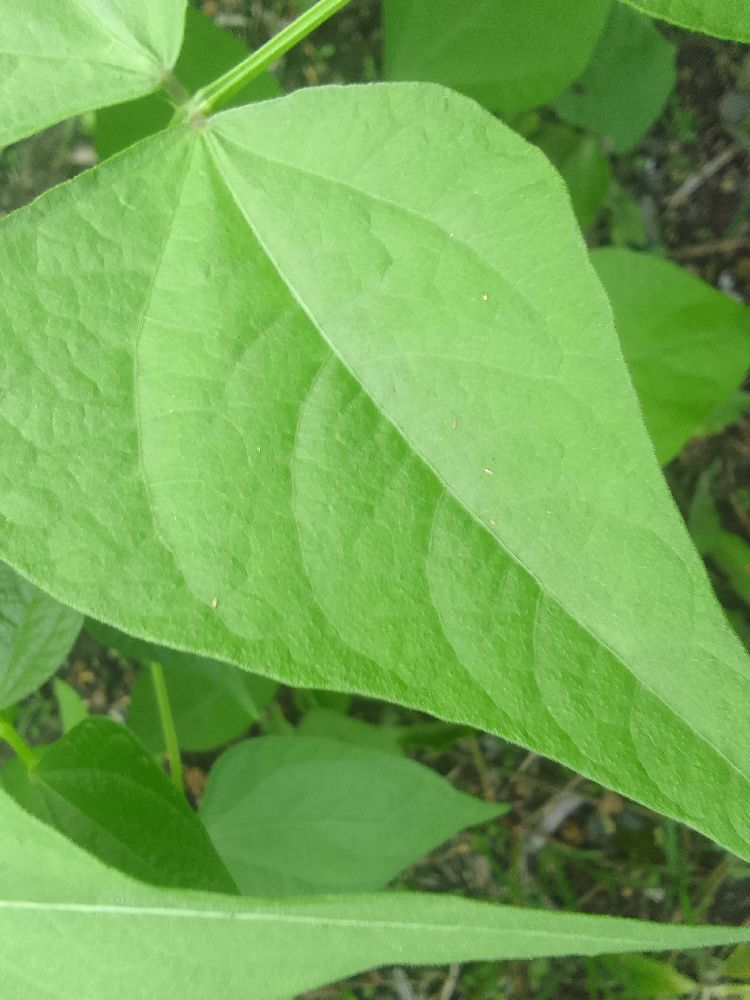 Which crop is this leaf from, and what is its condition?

common bean, healthy
